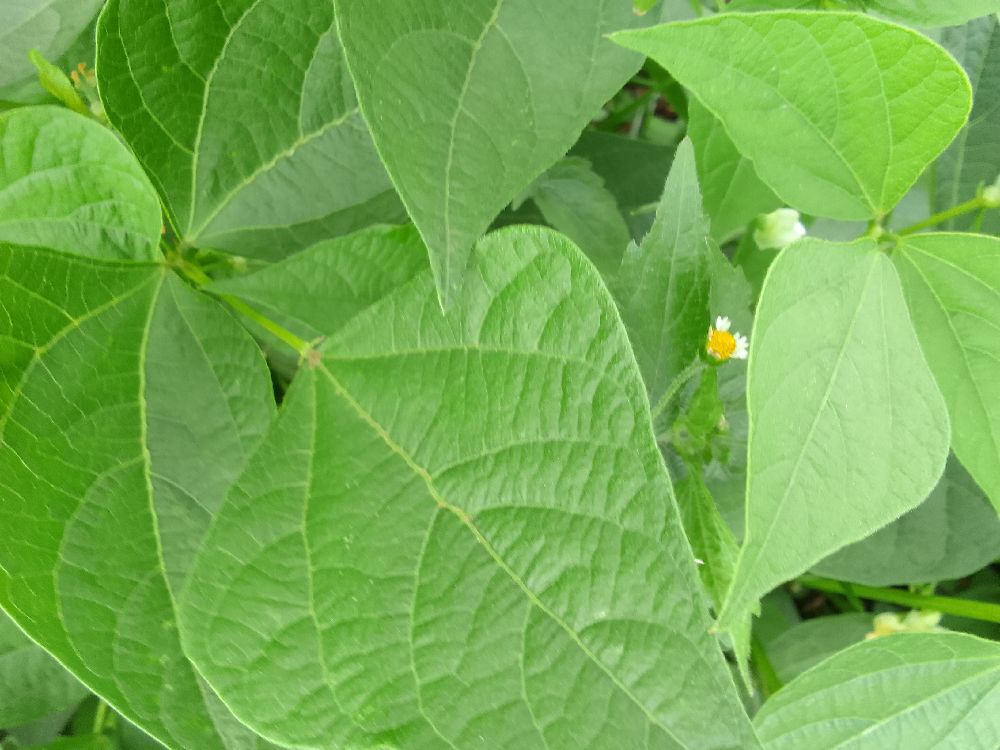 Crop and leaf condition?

common bean, healthy
